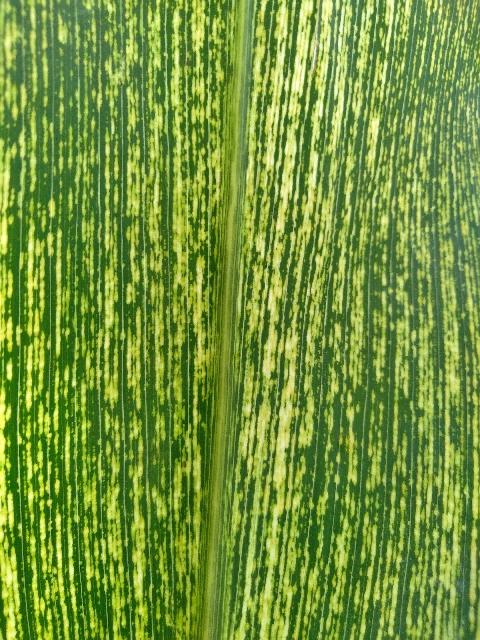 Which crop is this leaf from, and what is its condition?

maize, maize streak virus
